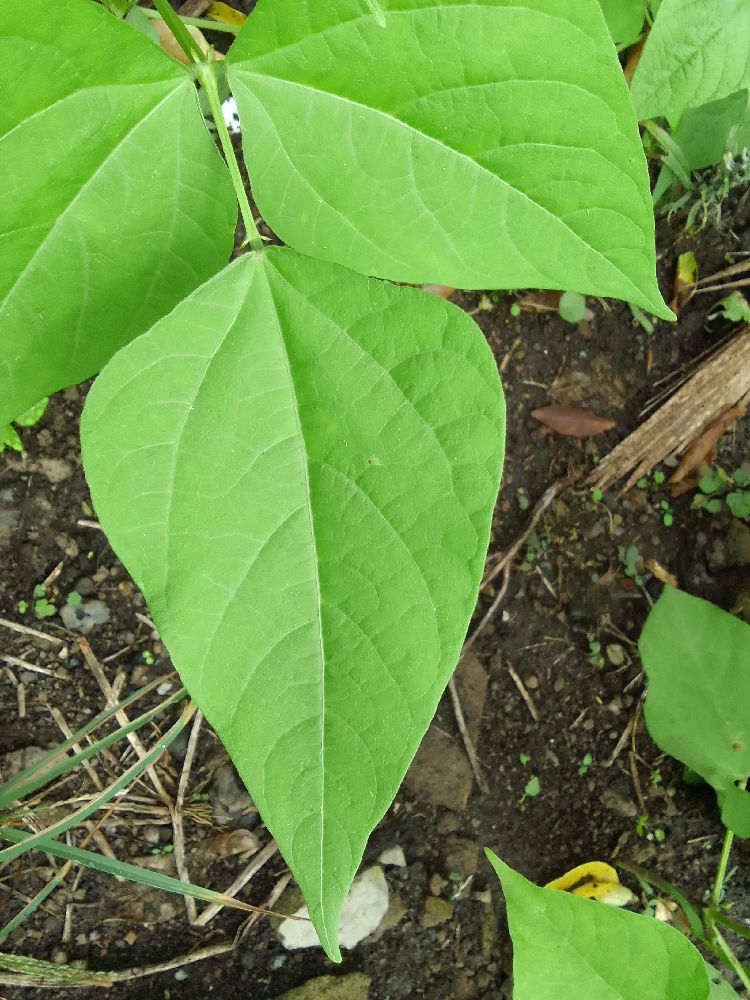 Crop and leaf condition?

common bean, healthy
